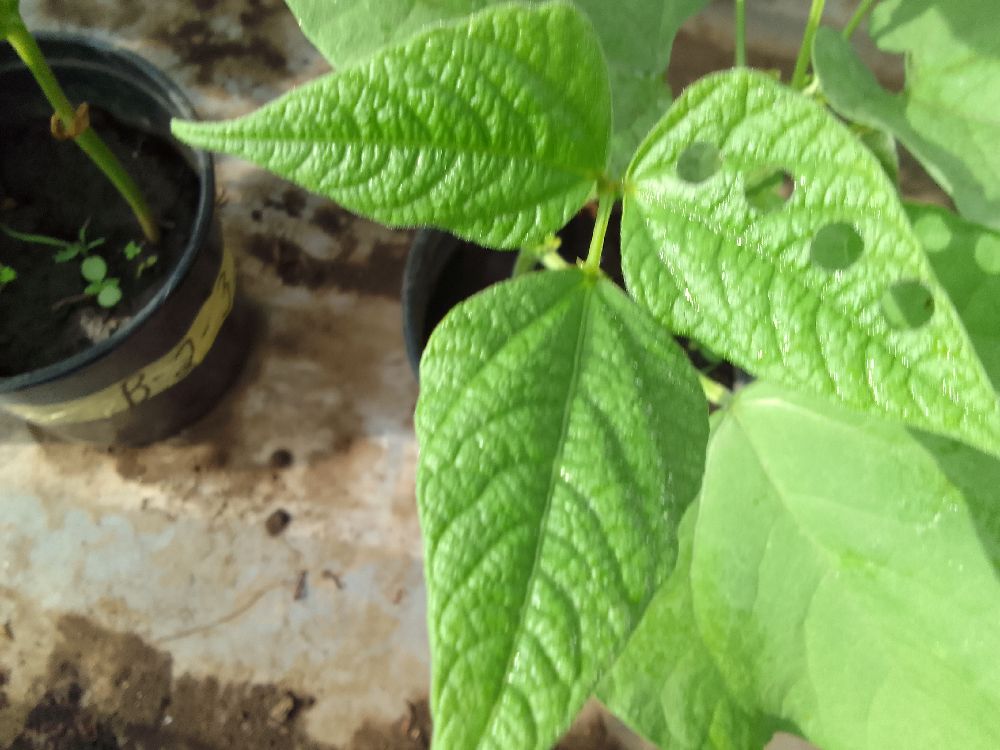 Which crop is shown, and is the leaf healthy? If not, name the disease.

common bean, healthy
